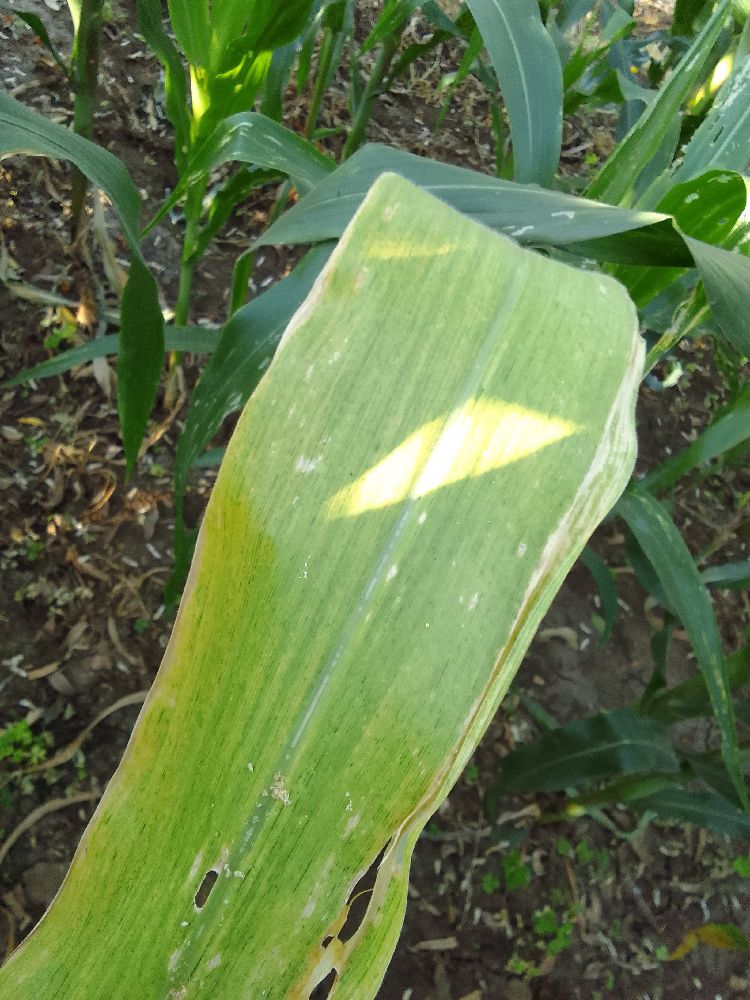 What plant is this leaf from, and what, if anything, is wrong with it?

maize, maize lethal necrosis
